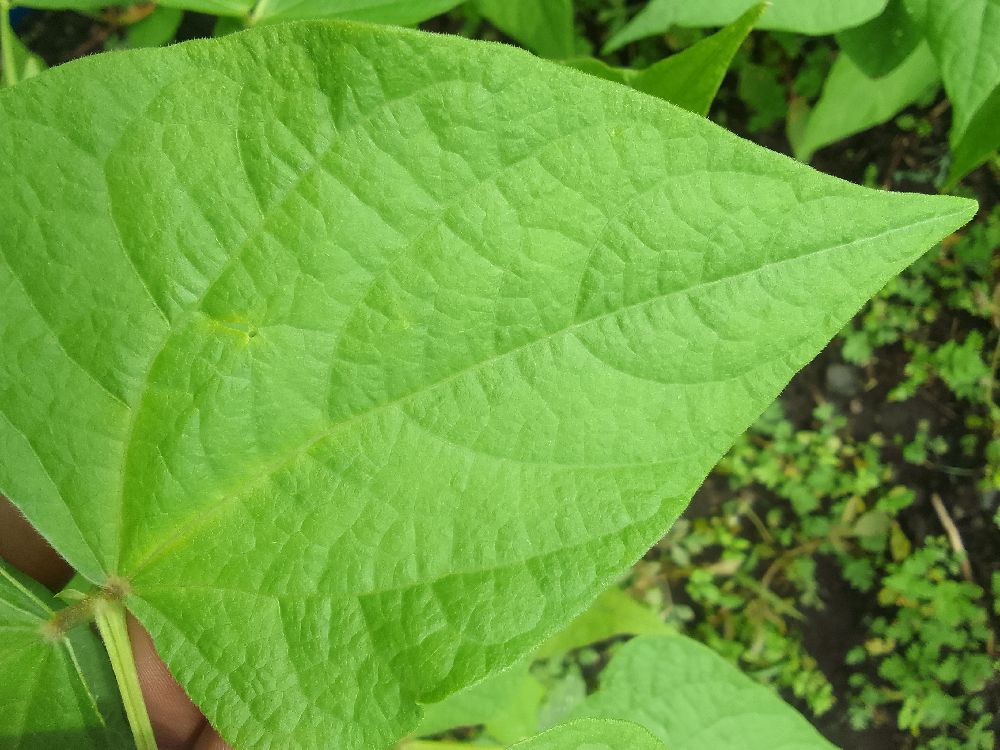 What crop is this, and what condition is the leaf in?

common bean, healthy
